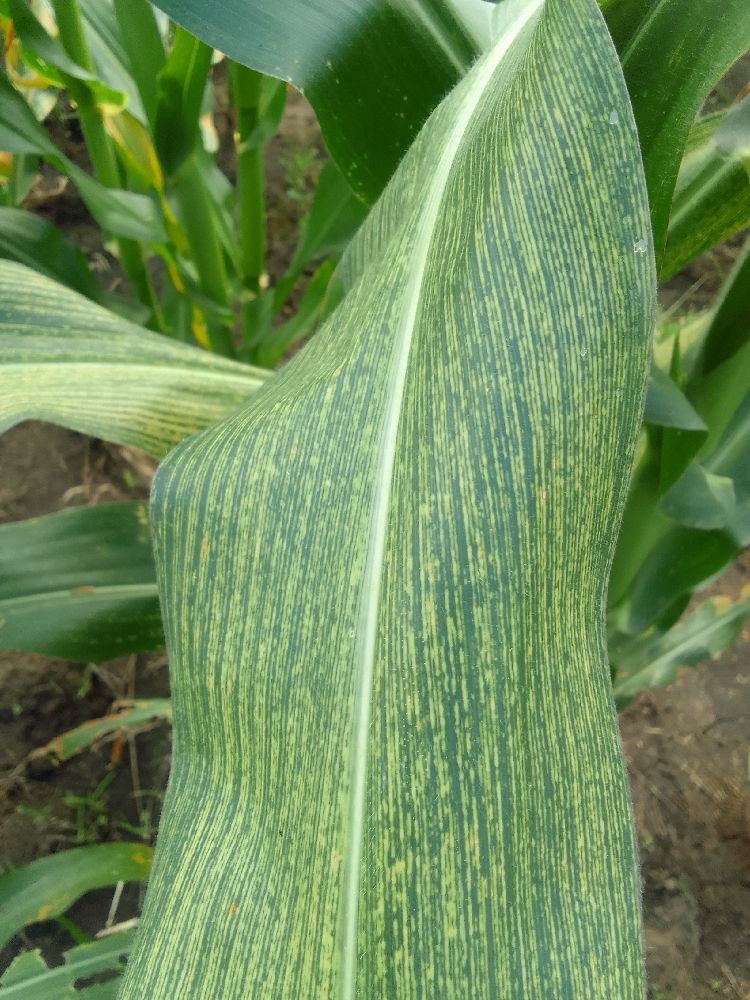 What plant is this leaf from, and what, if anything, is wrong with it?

maize, maize streak virus
